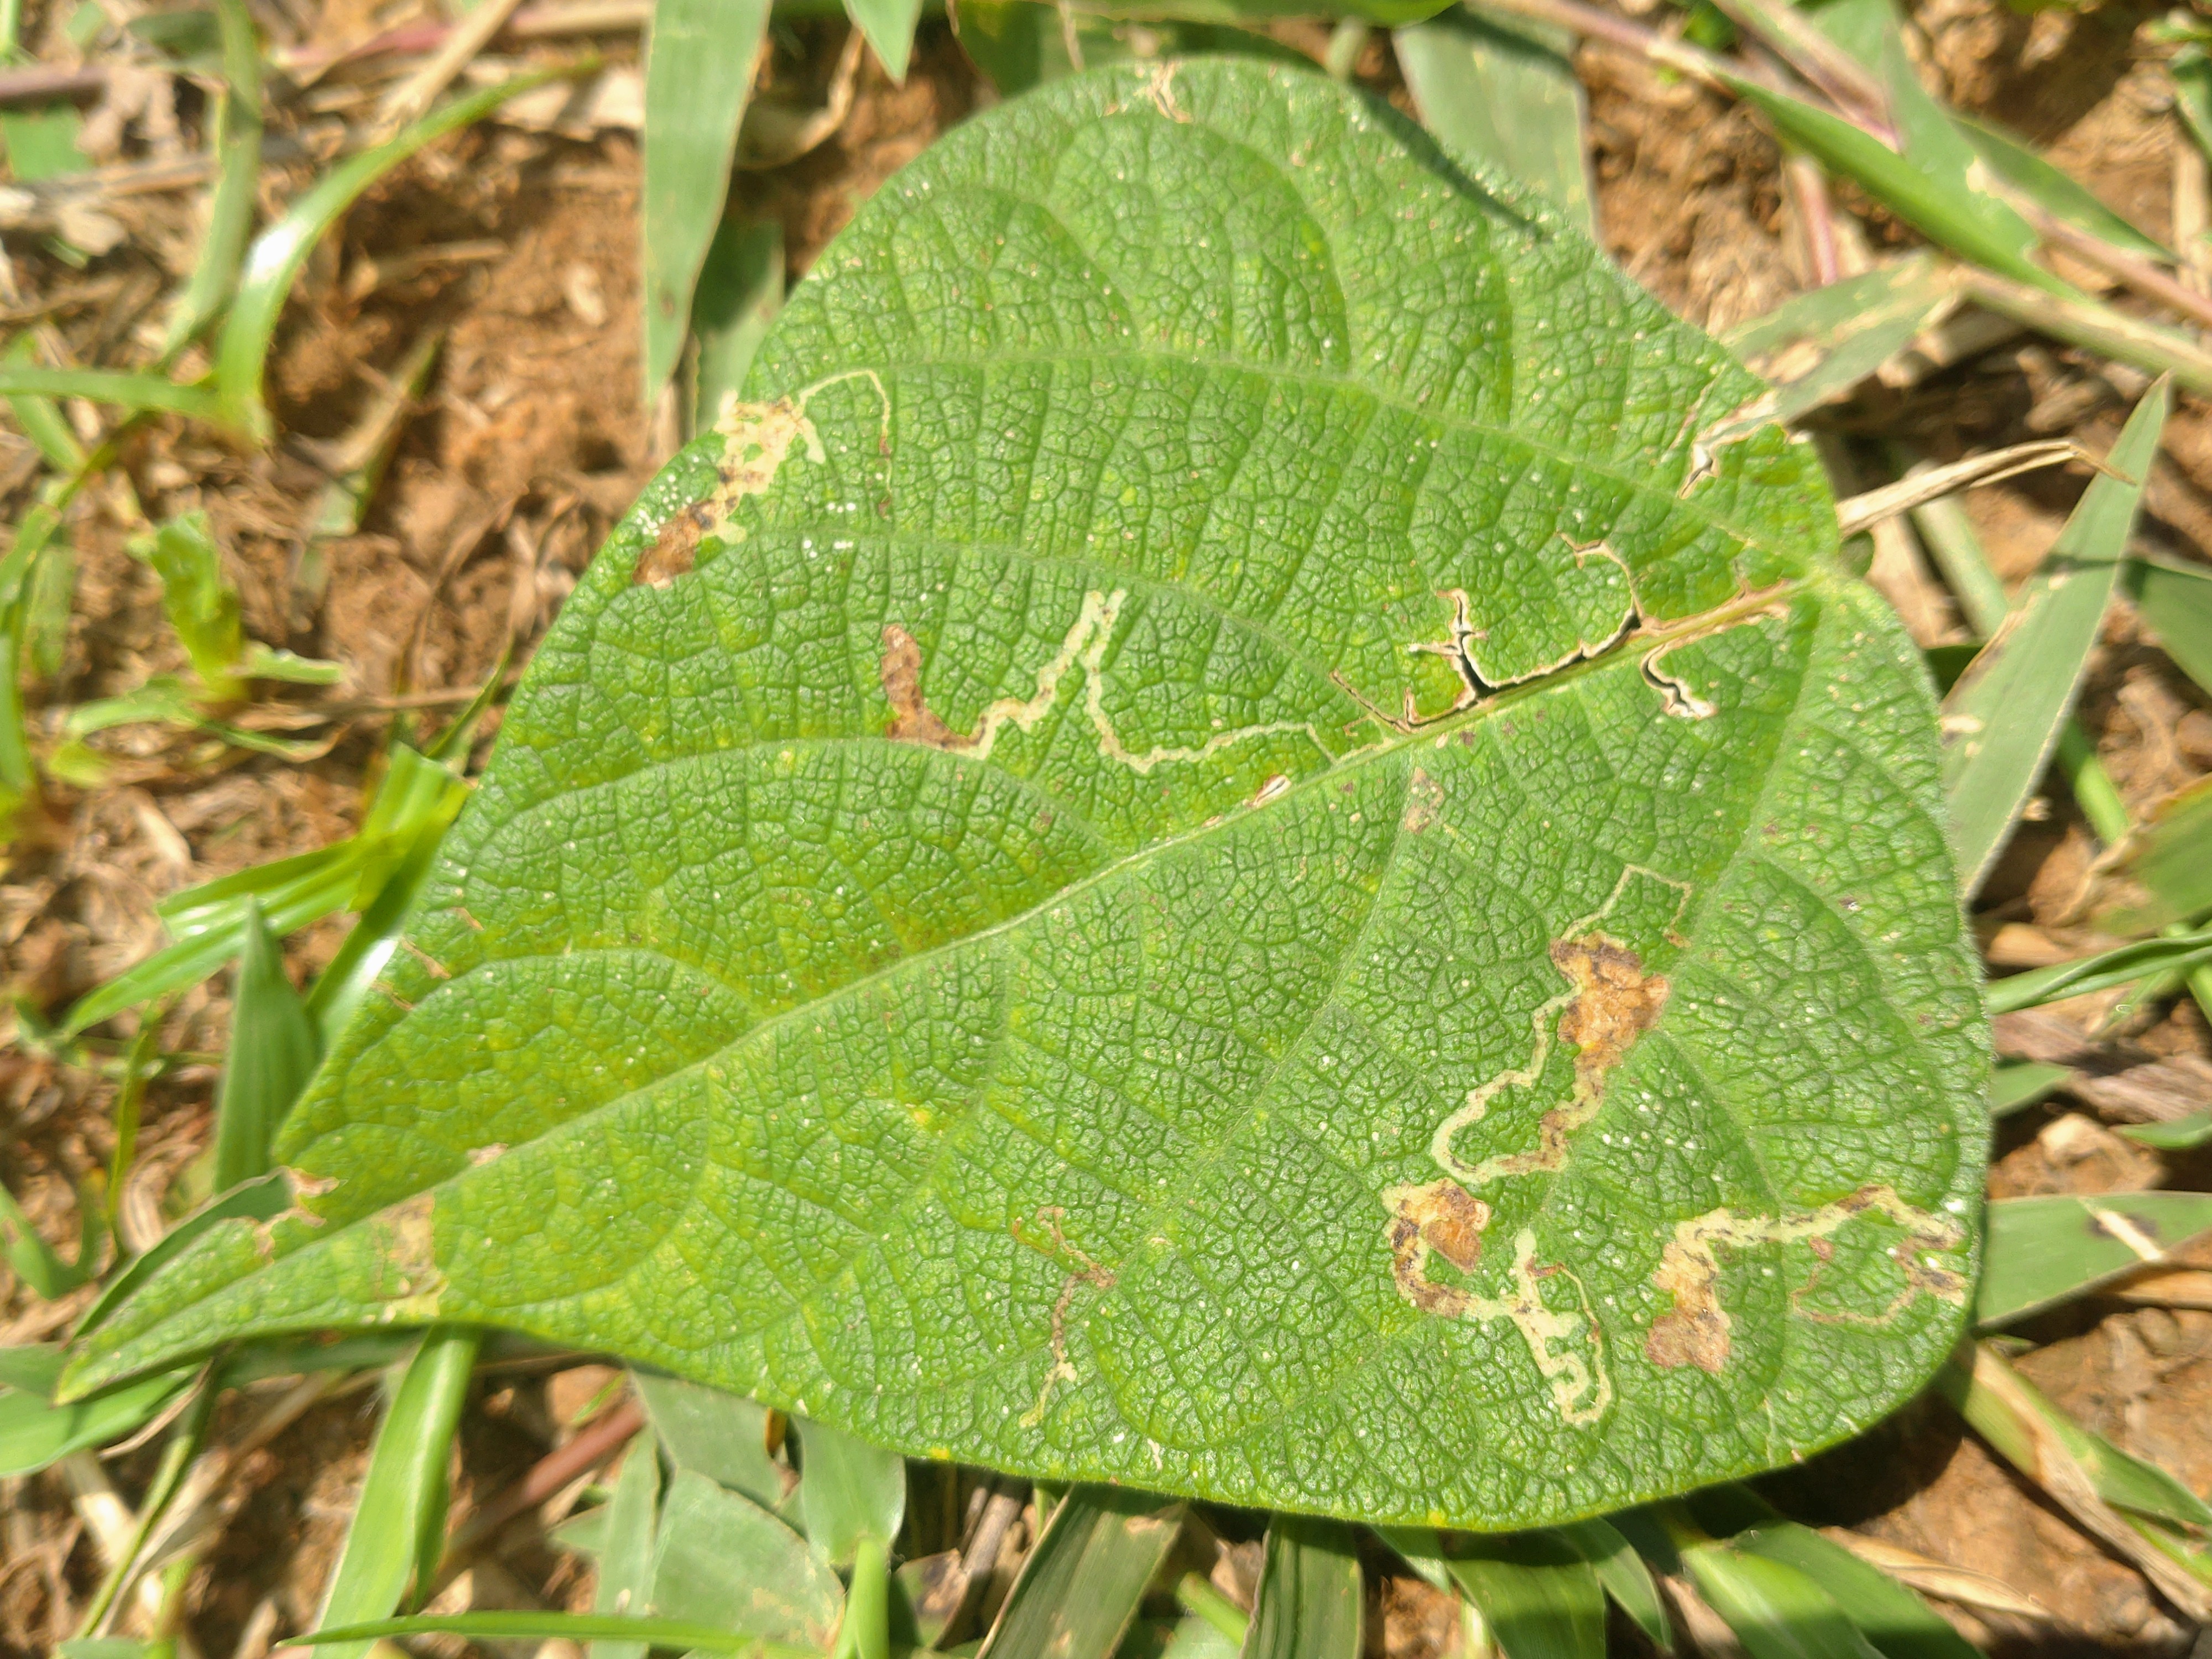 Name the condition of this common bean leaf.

anthracnose
